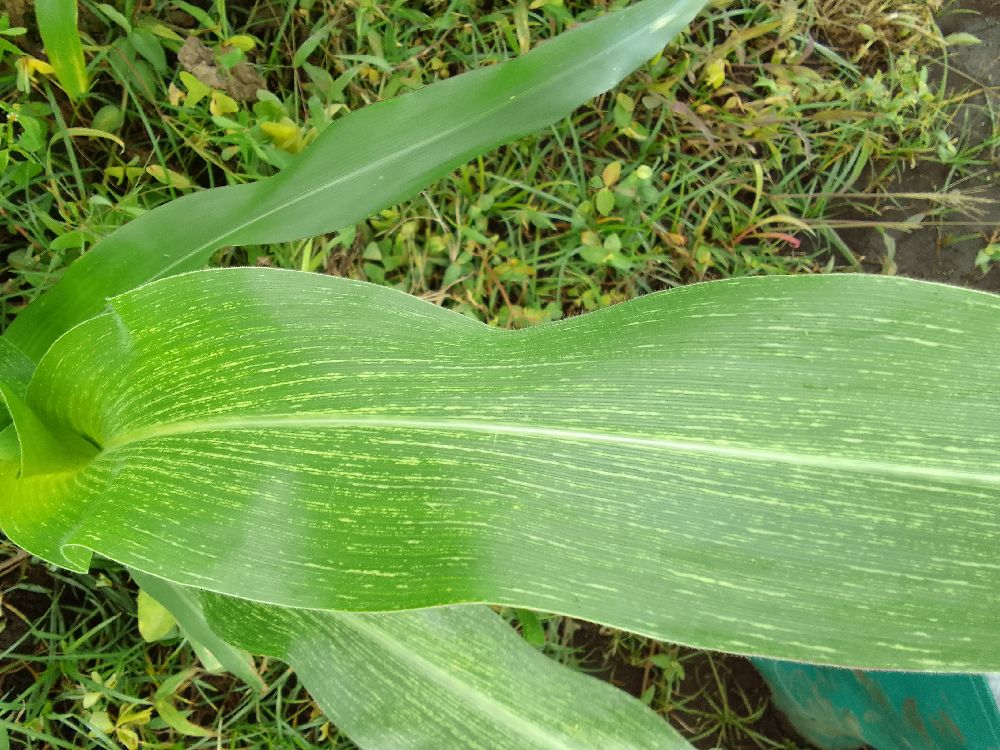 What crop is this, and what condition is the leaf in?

maize, maize streak virus
